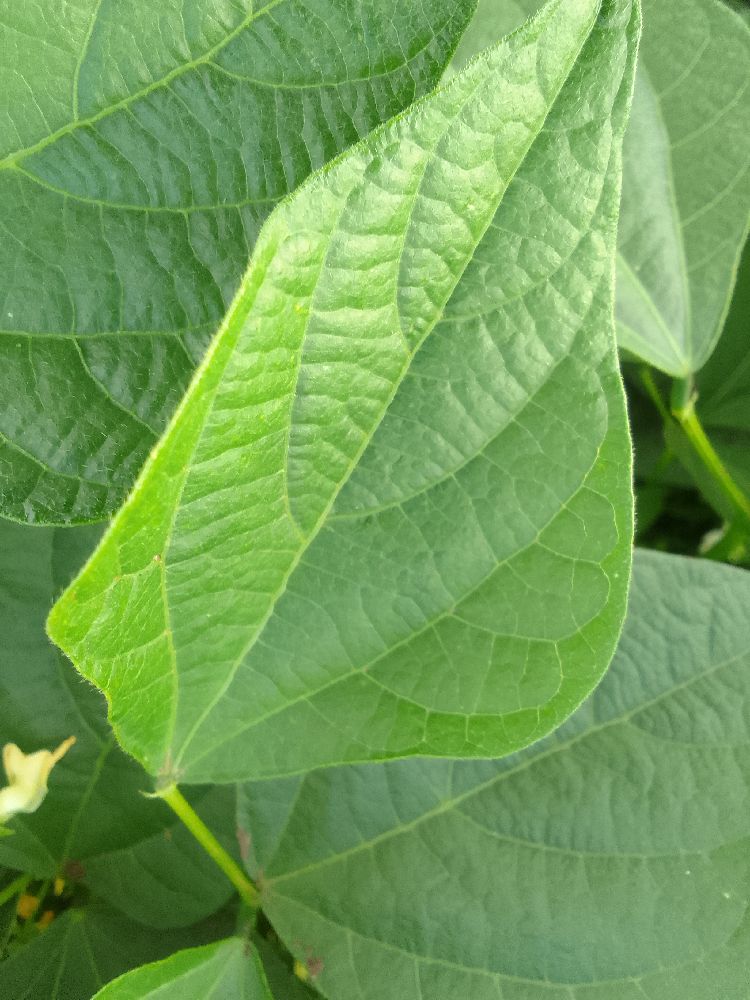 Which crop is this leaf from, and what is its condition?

common bean, healthy
